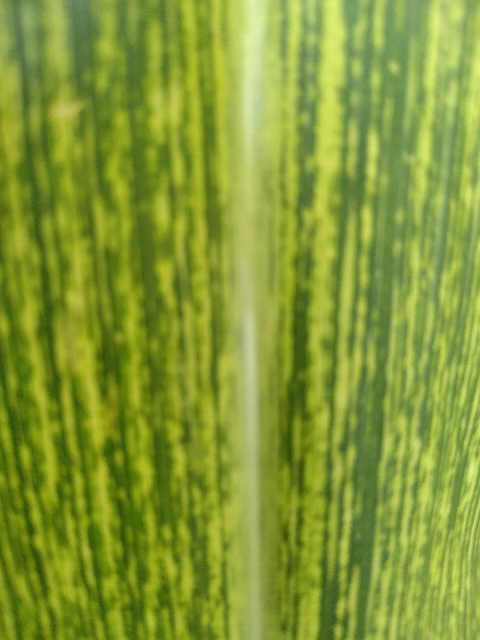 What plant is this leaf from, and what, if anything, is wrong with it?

maize, maize streak virus
